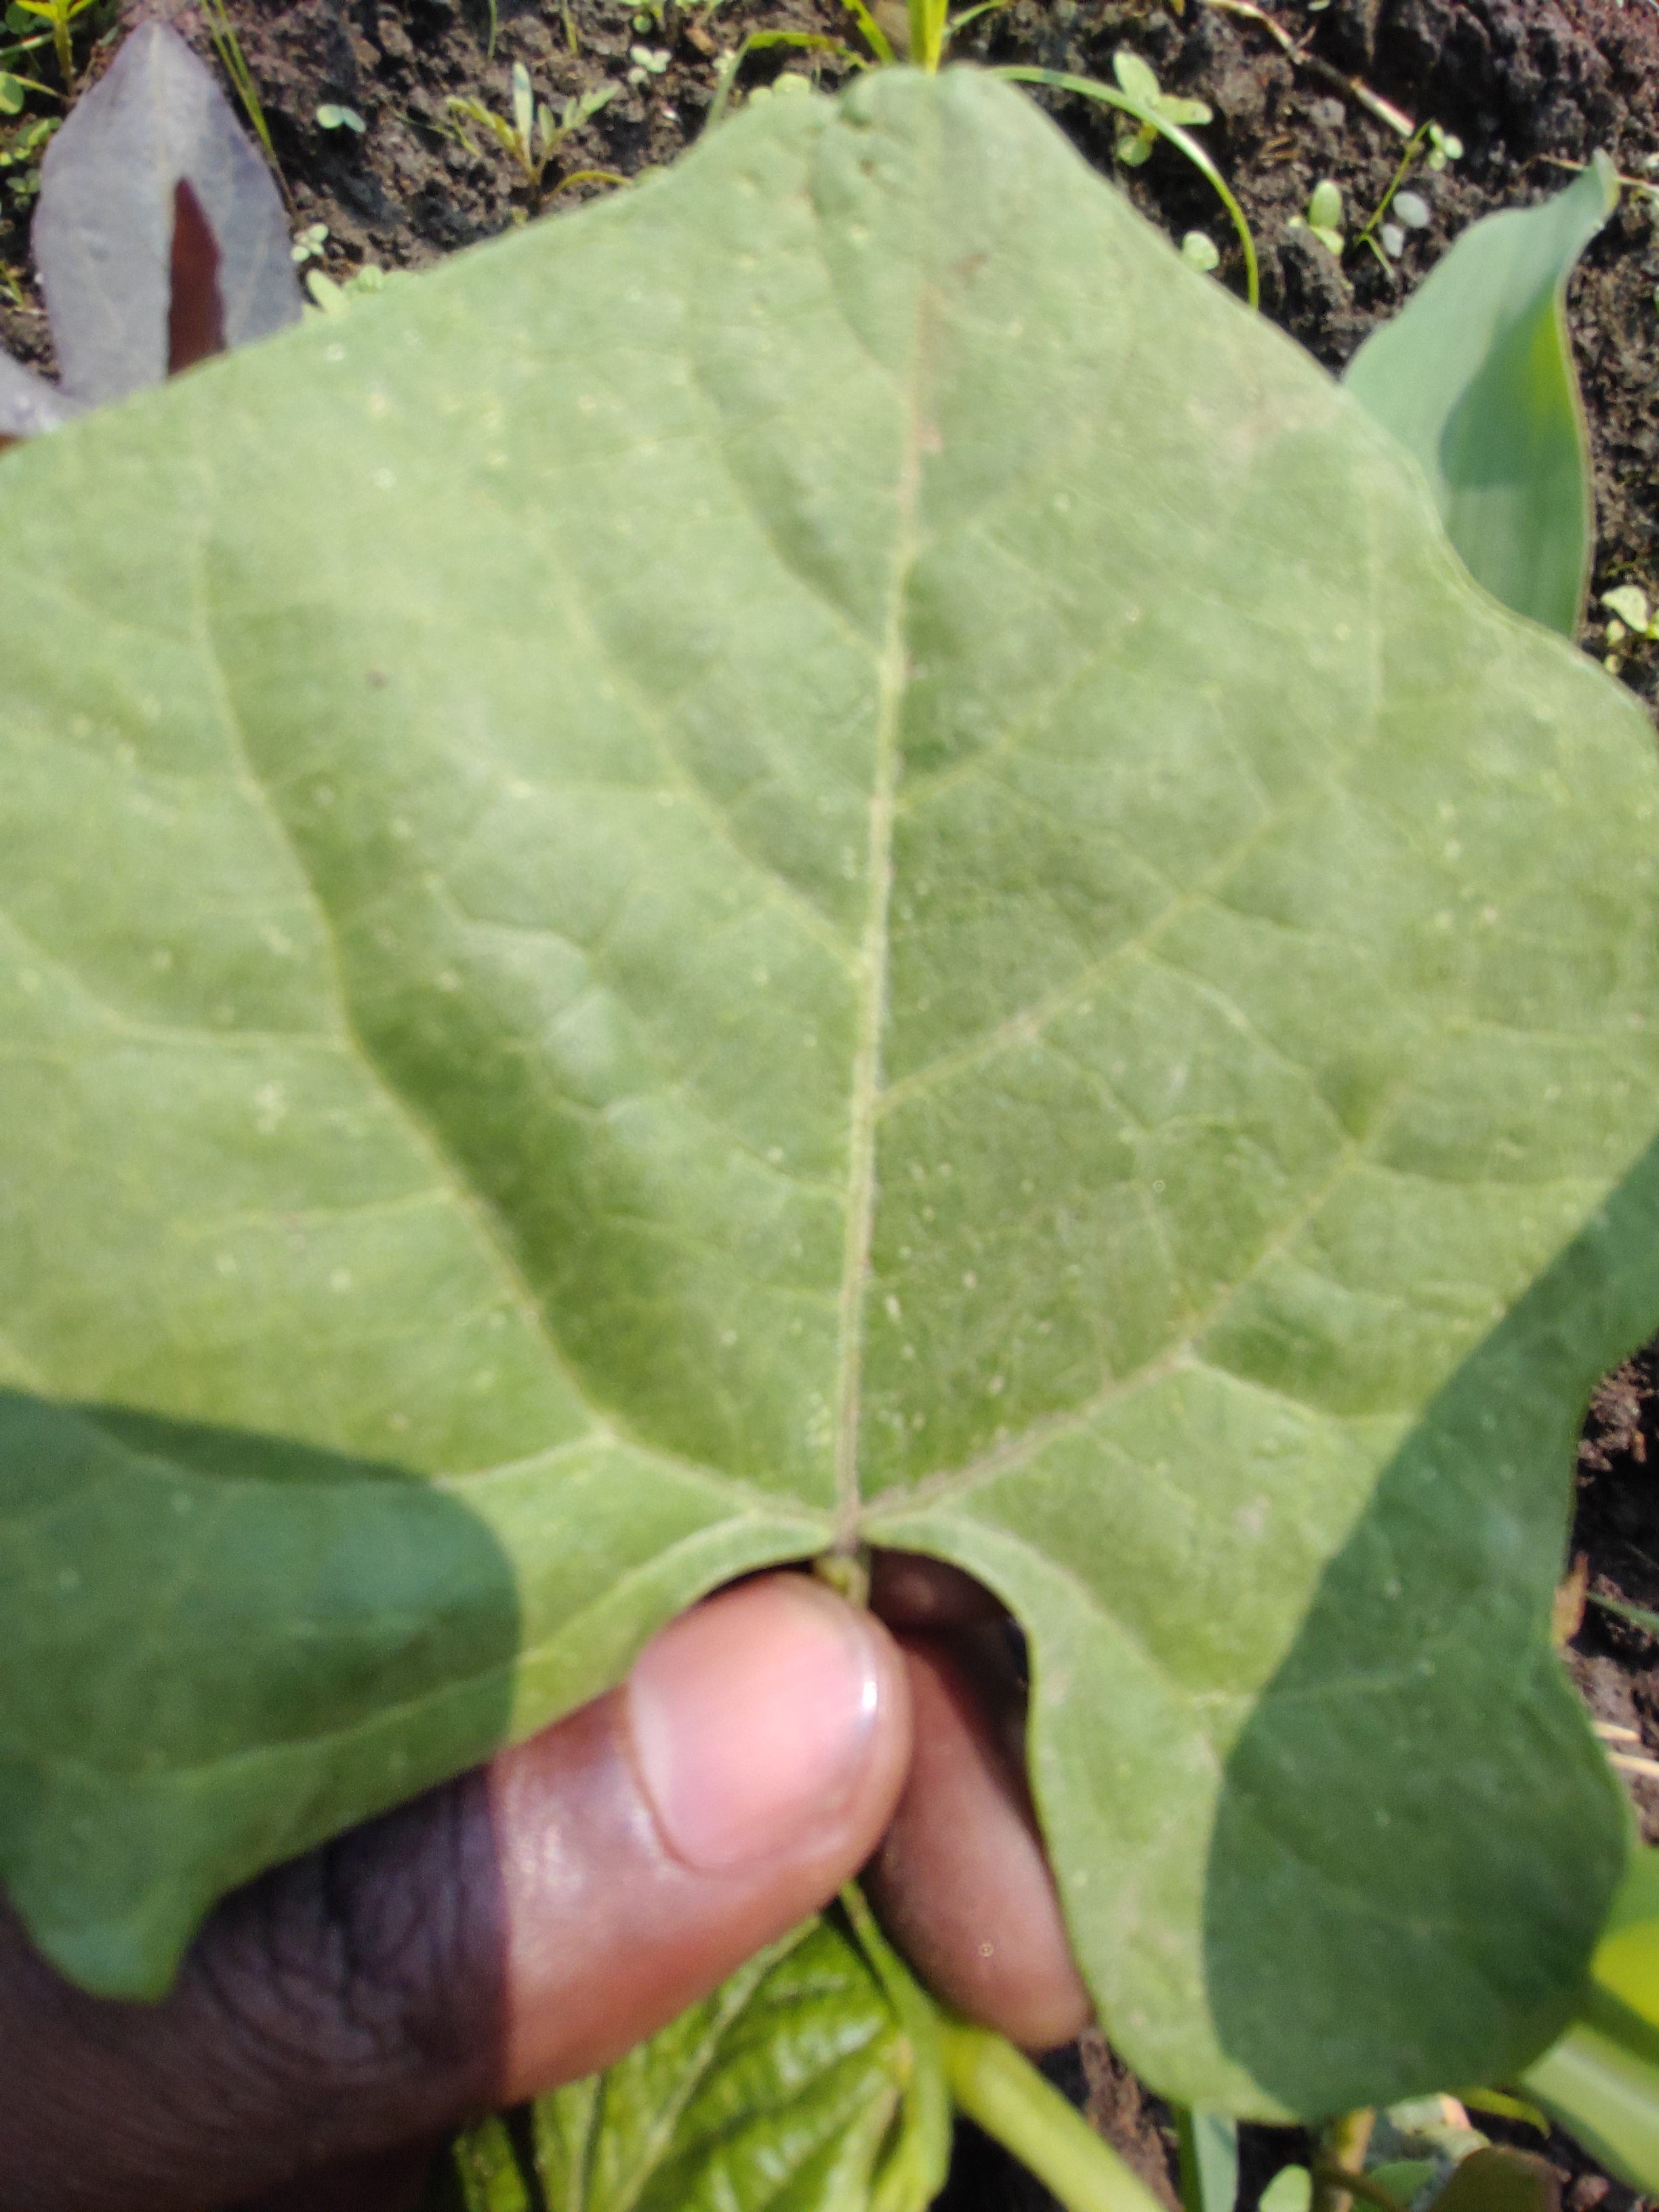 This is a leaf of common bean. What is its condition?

healthy
